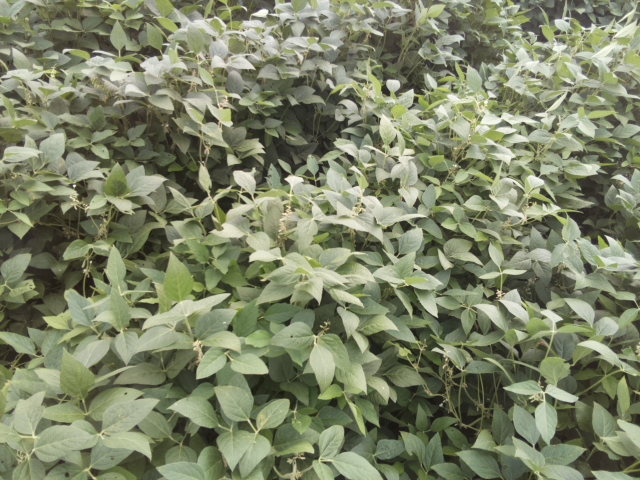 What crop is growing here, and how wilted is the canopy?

soybean, leaves with no wilting
